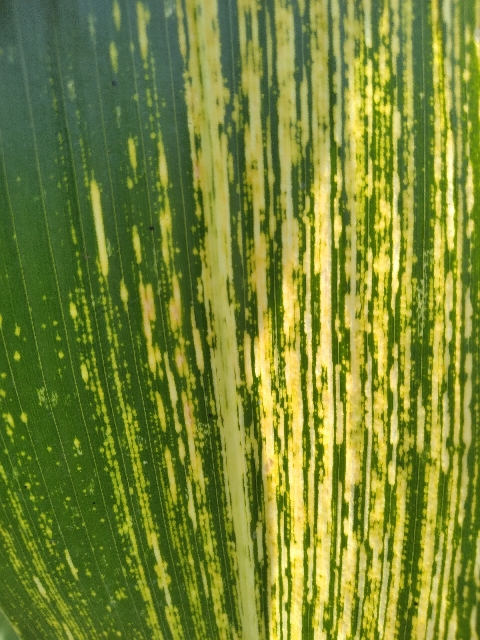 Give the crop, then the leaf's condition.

maize, maize streak virus
